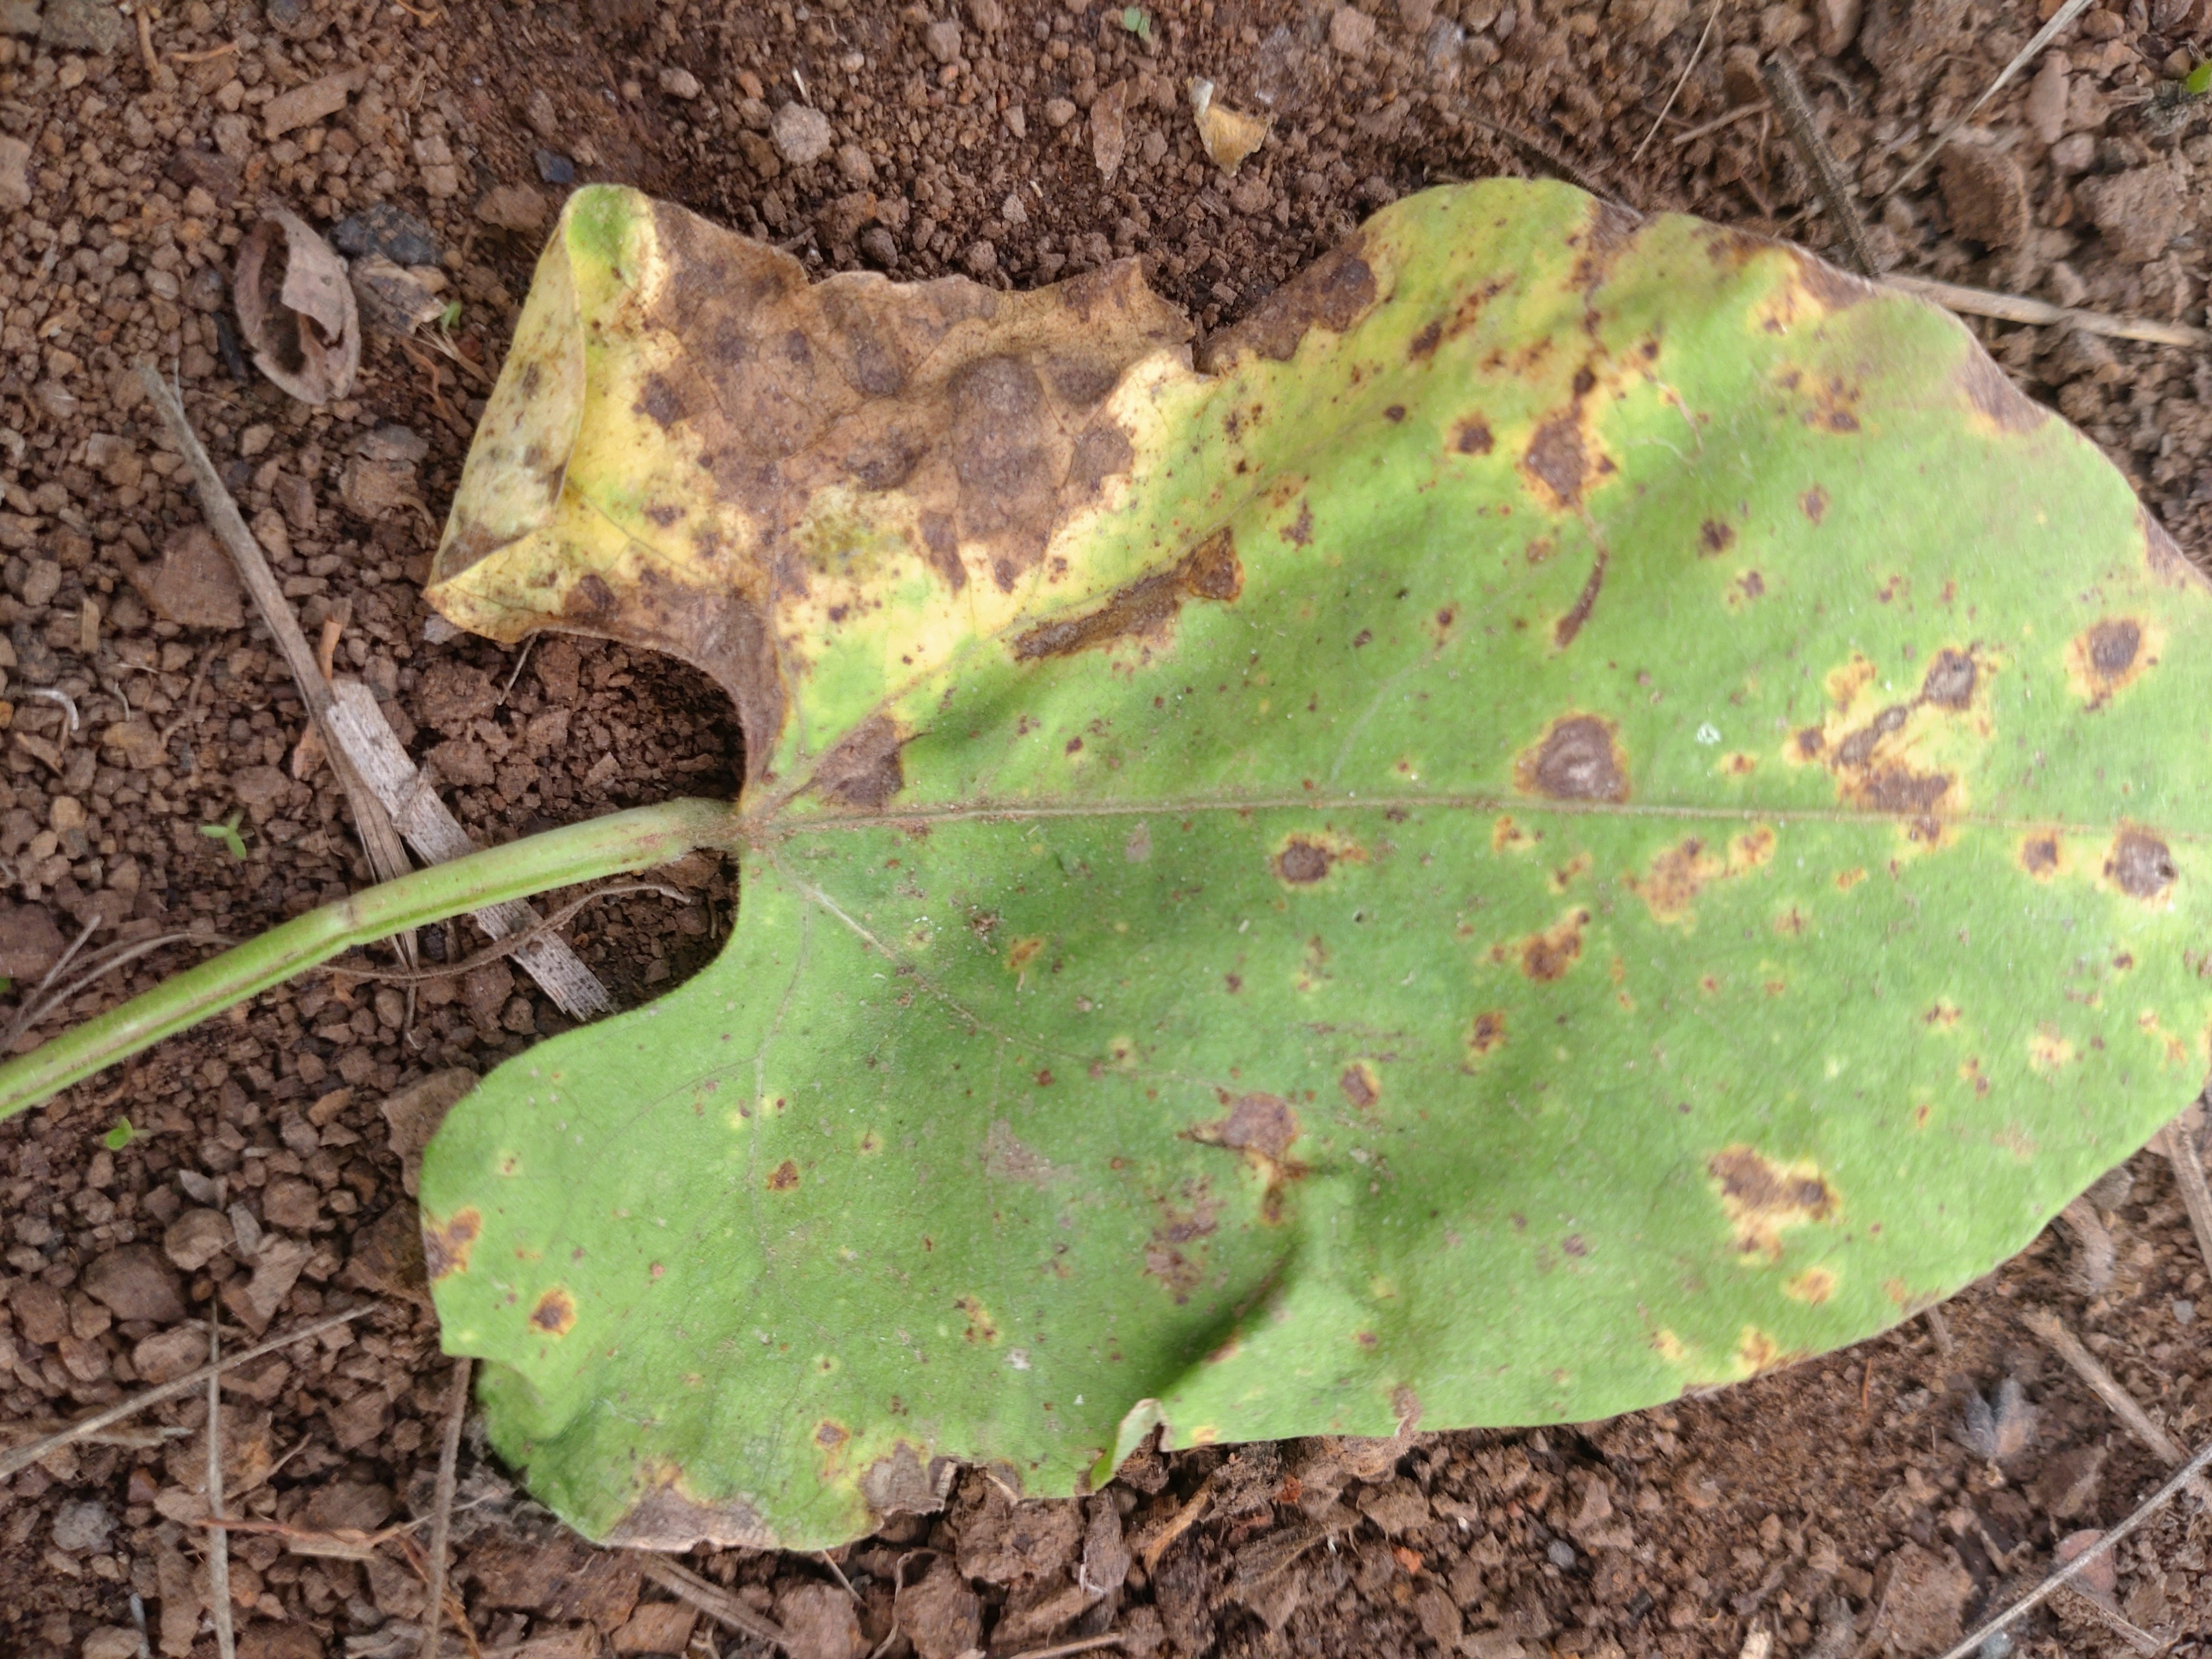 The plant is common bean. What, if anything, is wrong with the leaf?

rust
